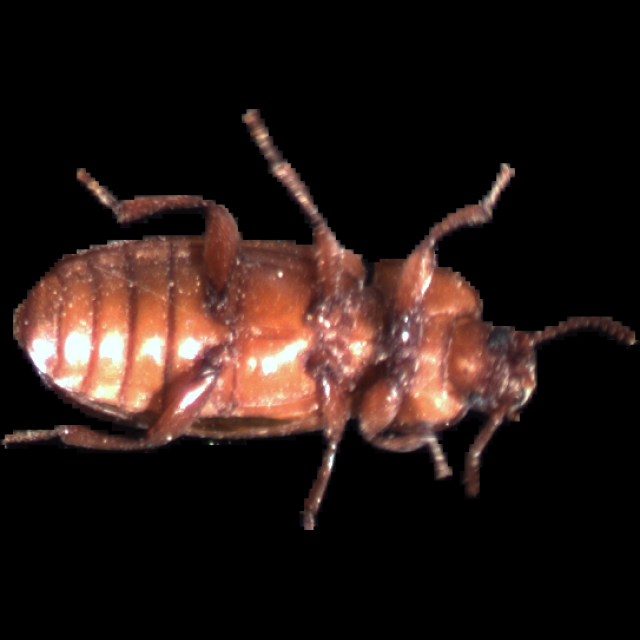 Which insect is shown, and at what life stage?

mealworm beetle
